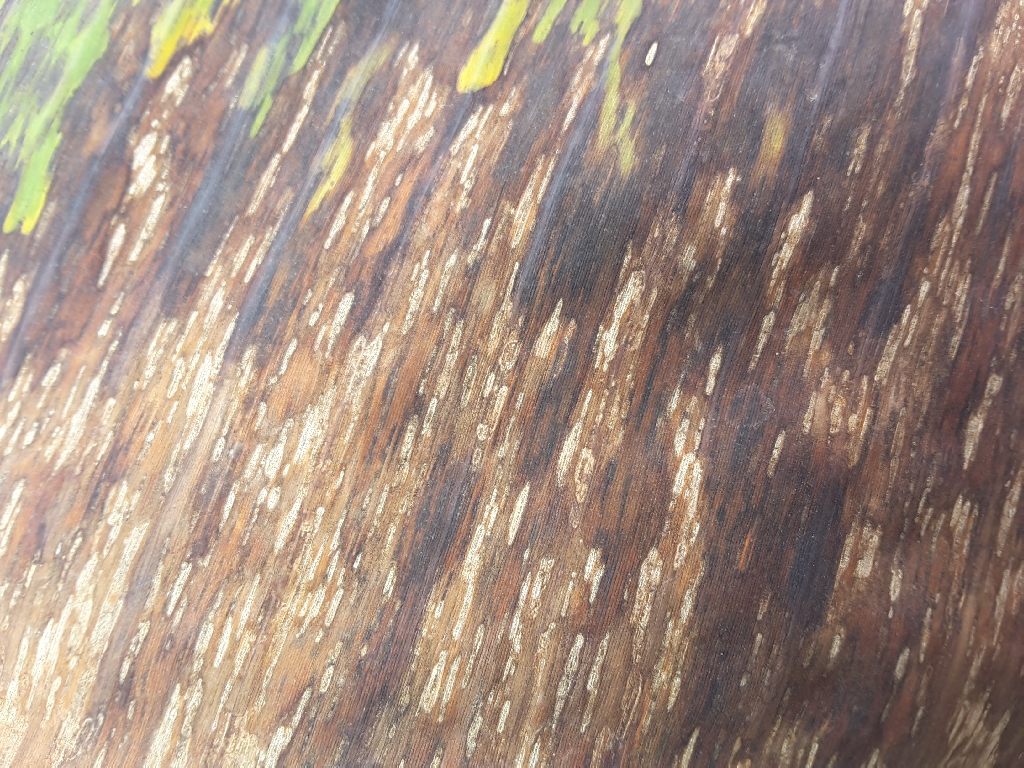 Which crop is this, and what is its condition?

banana, black sigatoka
